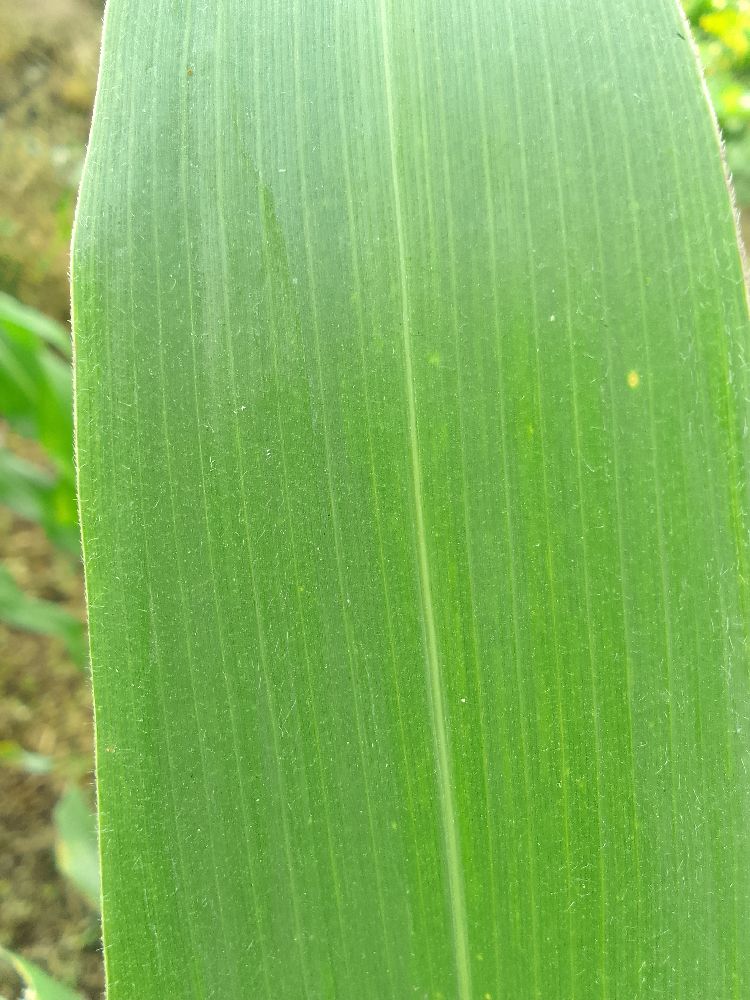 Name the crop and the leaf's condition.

maize, healthy
